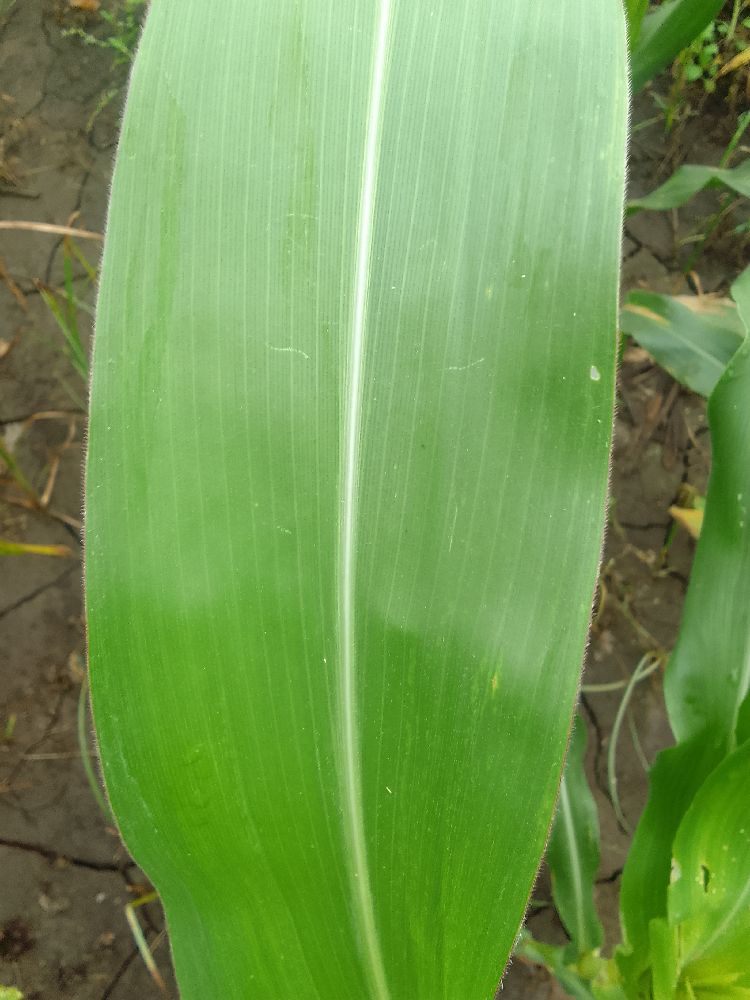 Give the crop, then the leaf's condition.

maize, healthy
